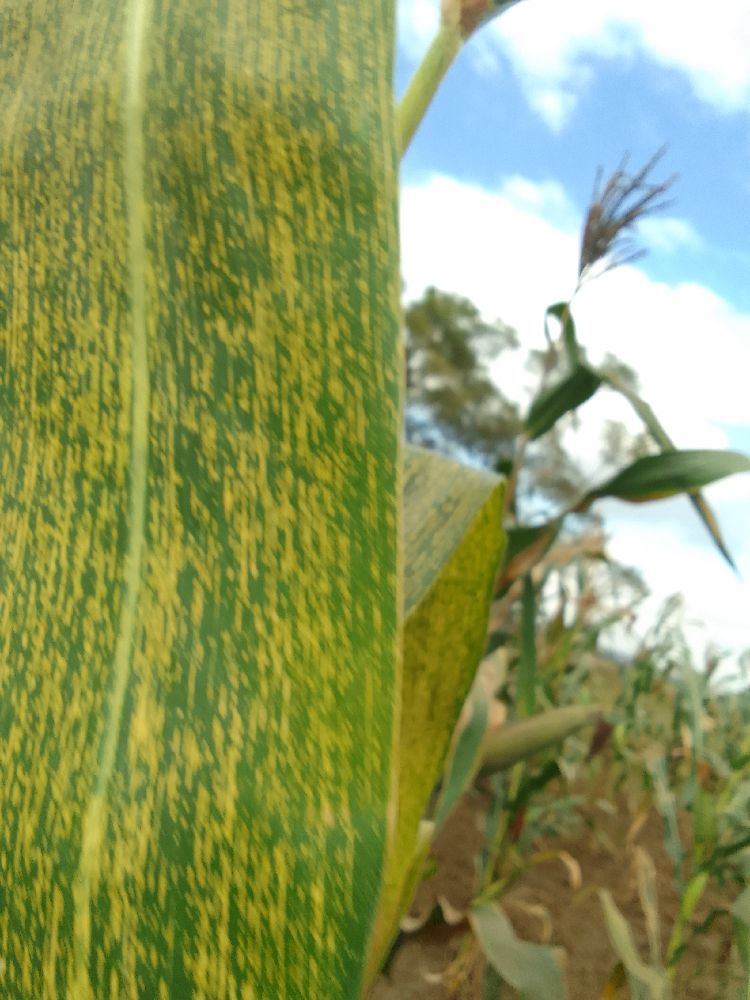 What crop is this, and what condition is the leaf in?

maize, maize streak virus
